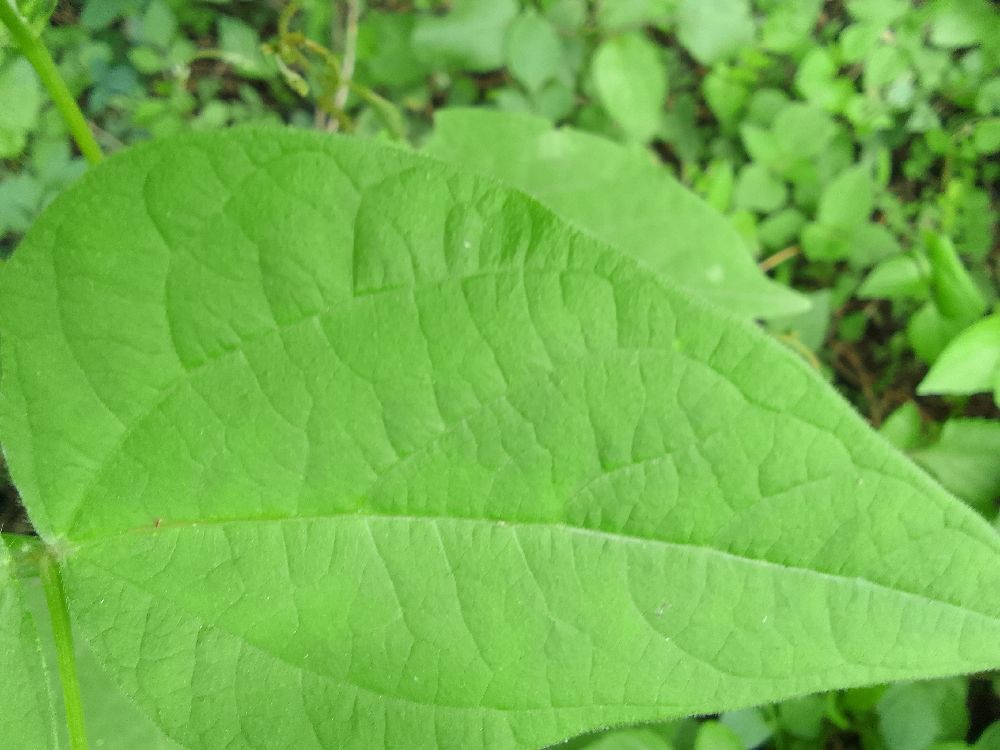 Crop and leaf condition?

common bean, healthy
